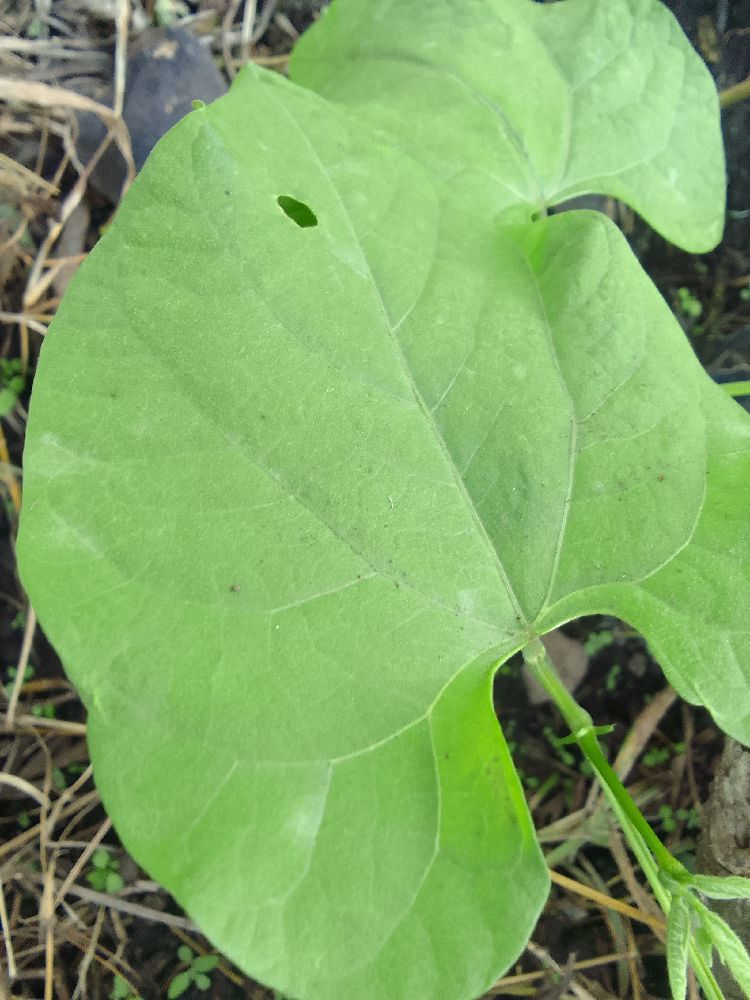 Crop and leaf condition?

common bean, healthy
